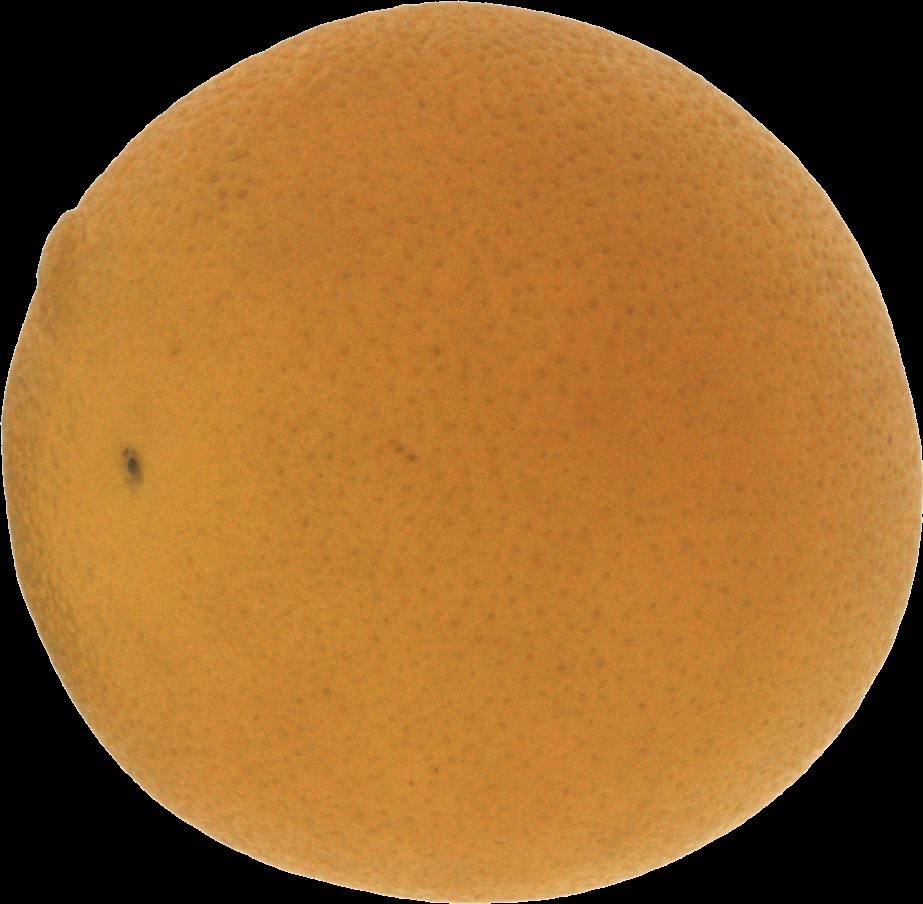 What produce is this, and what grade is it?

orange, bad
